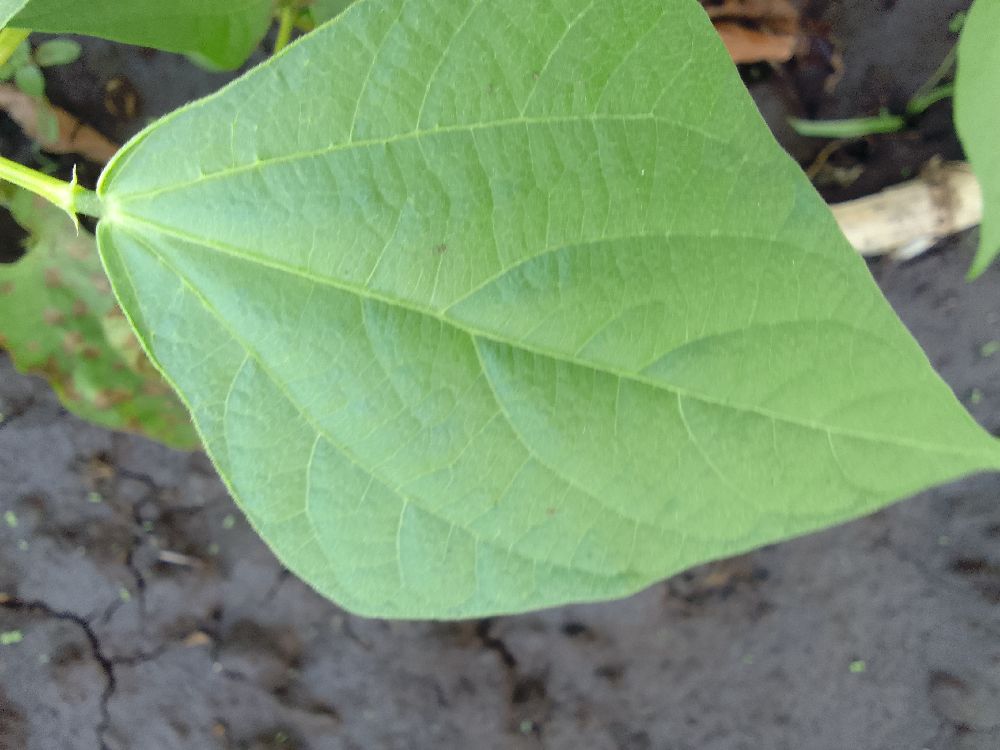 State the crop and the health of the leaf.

common bean, healthy
